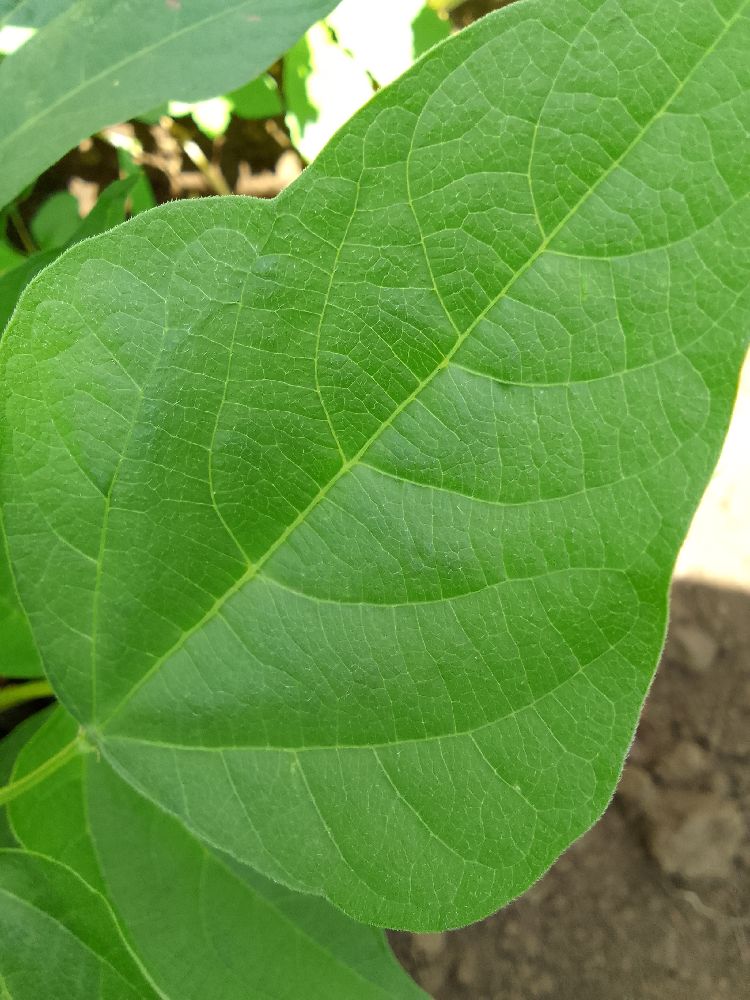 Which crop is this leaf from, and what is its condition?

common bean, healthy
